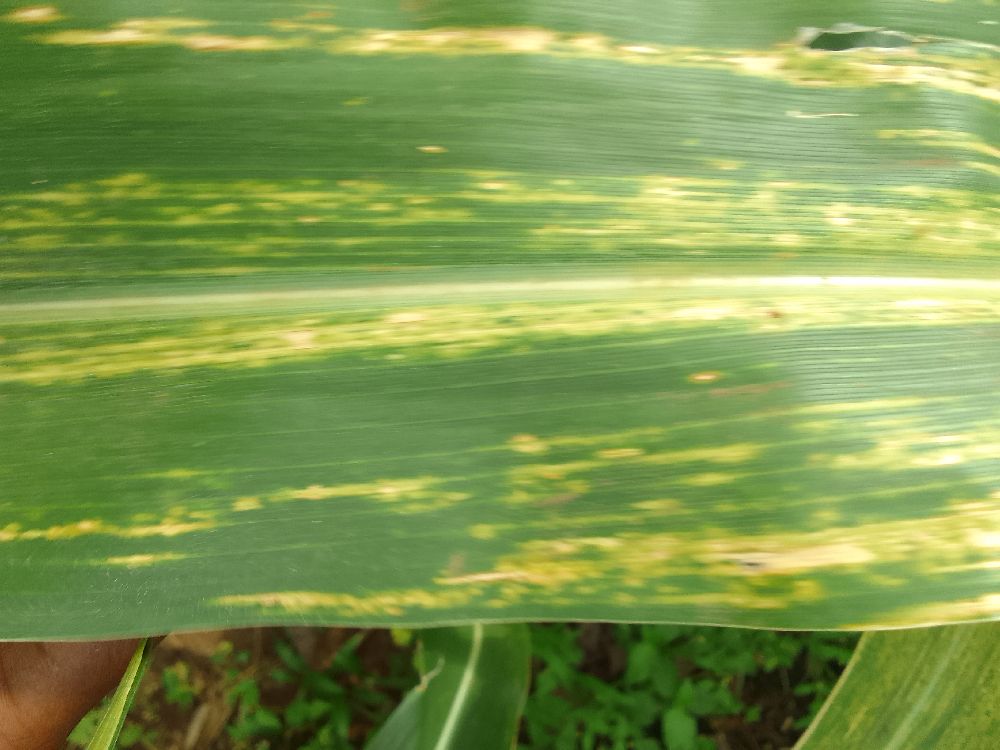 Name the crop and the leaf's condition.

maize, maize lethal necrosis
